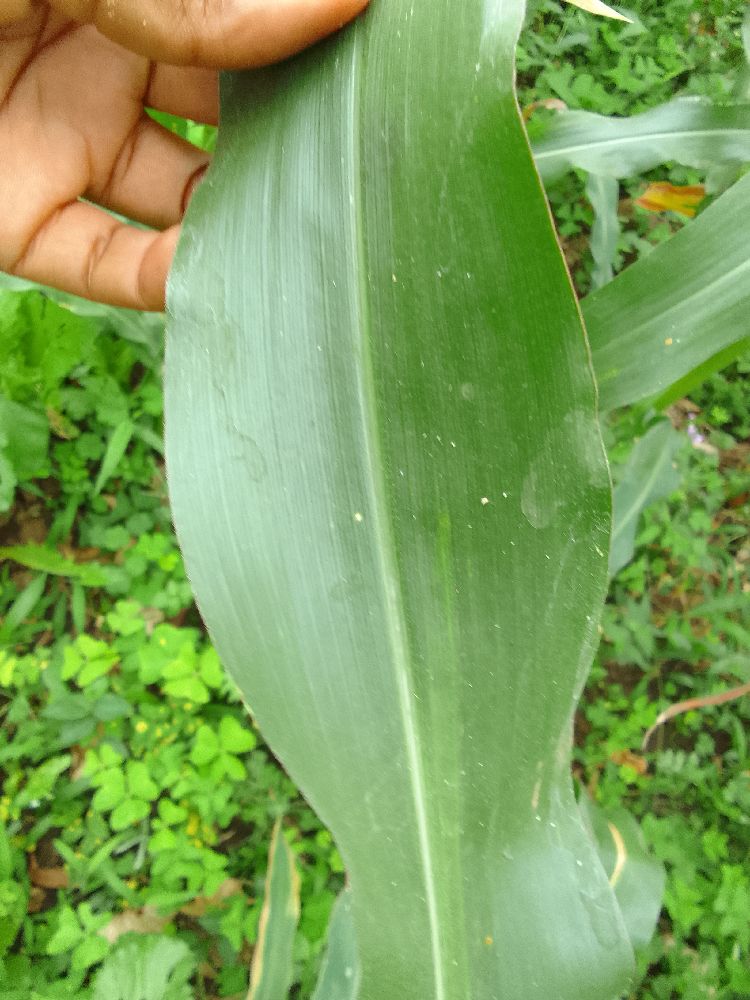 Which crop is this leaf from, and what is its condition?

maize, healthy
